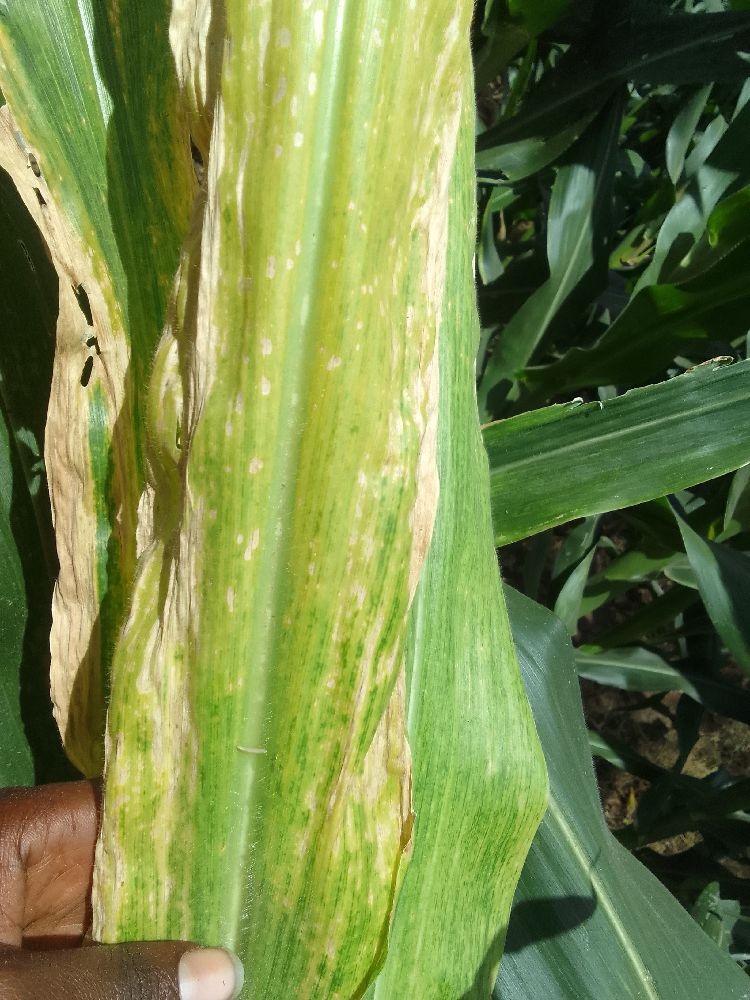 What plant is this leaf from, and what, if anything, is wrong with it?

maize, maize lethal necrosis
